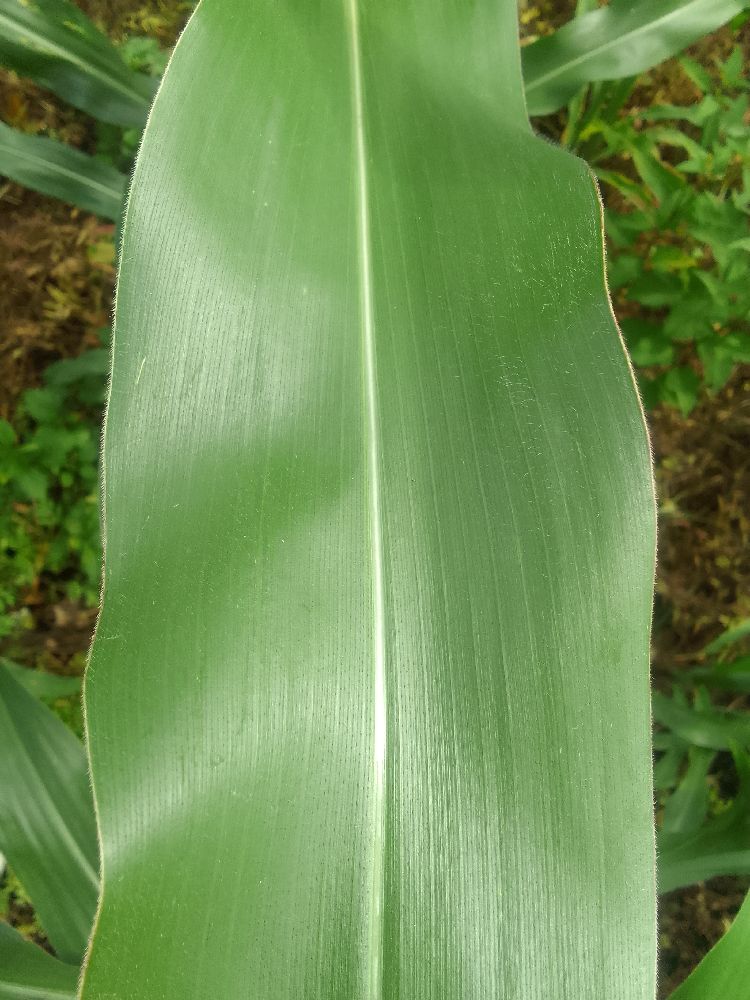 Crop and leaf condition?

maize, healthy
